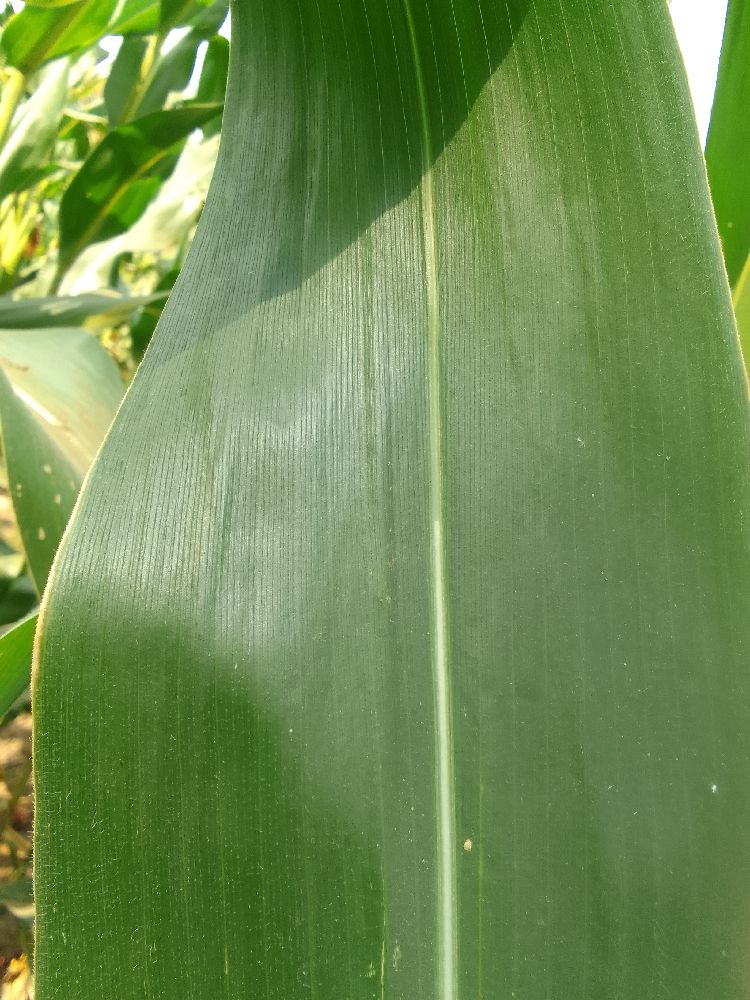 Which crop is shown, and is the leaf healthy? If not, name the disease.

maize, healthy
